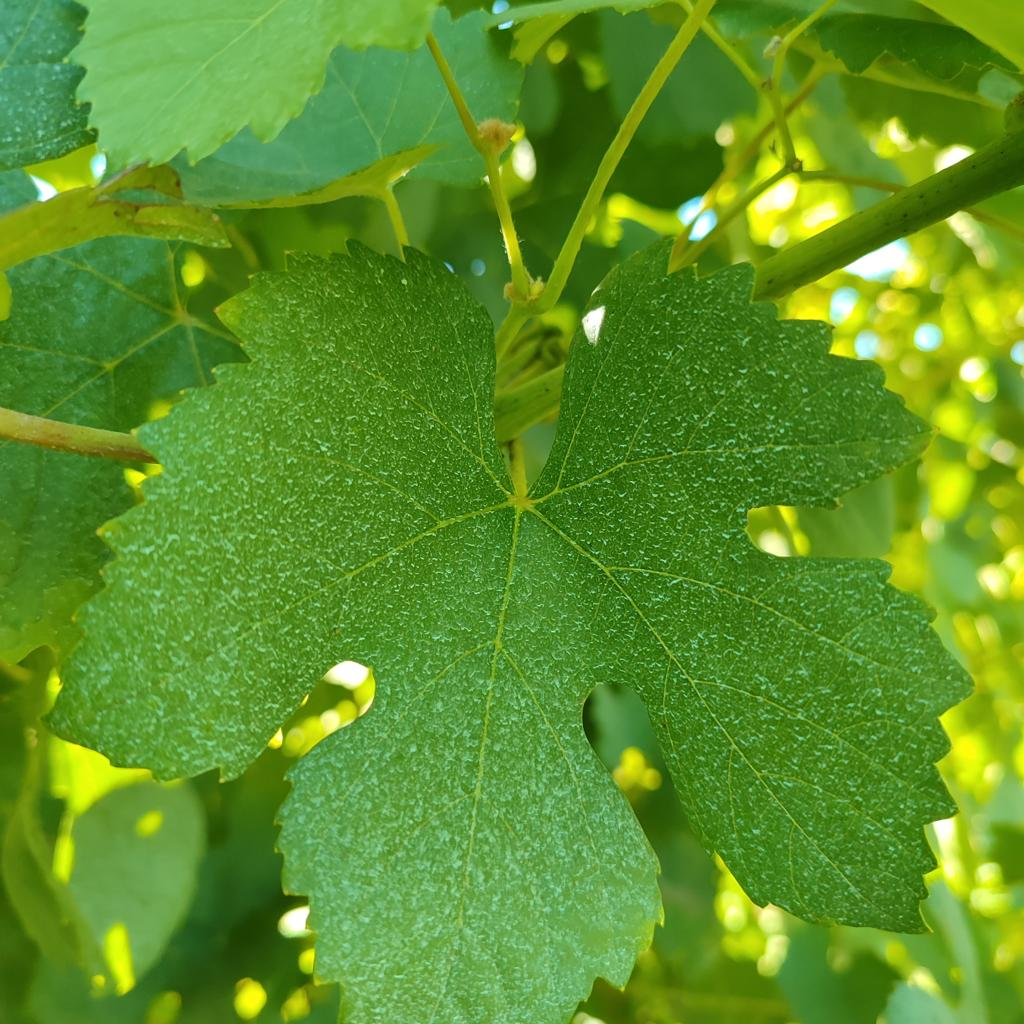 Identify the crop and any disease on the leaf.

grapevine, healthy
